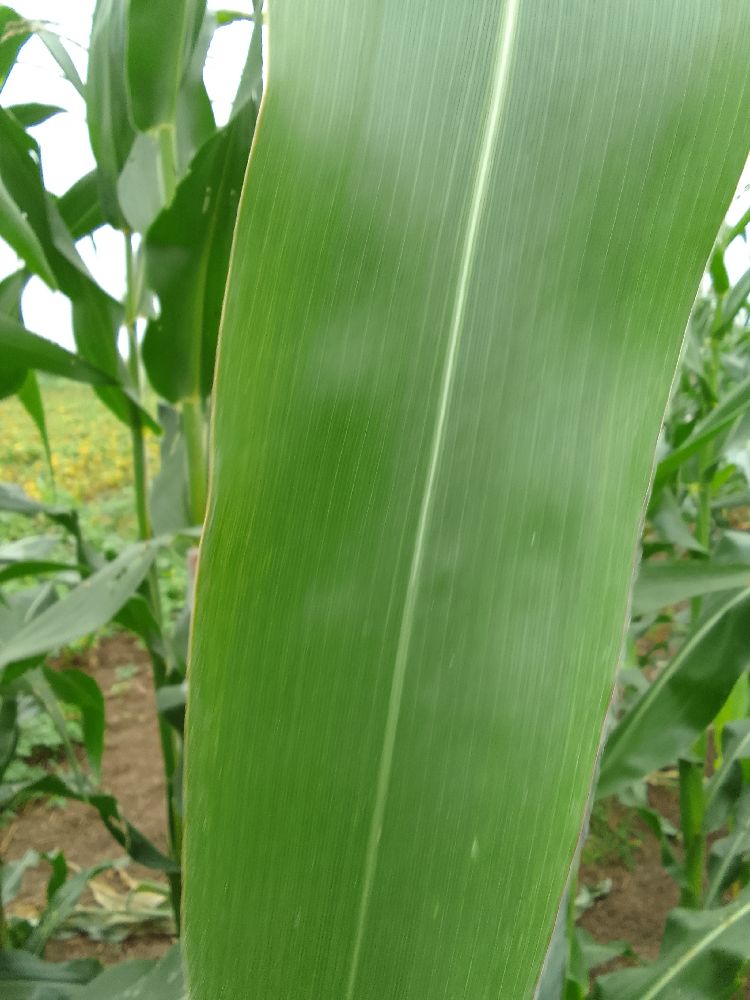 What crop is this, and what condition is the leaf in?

maize, healthy
